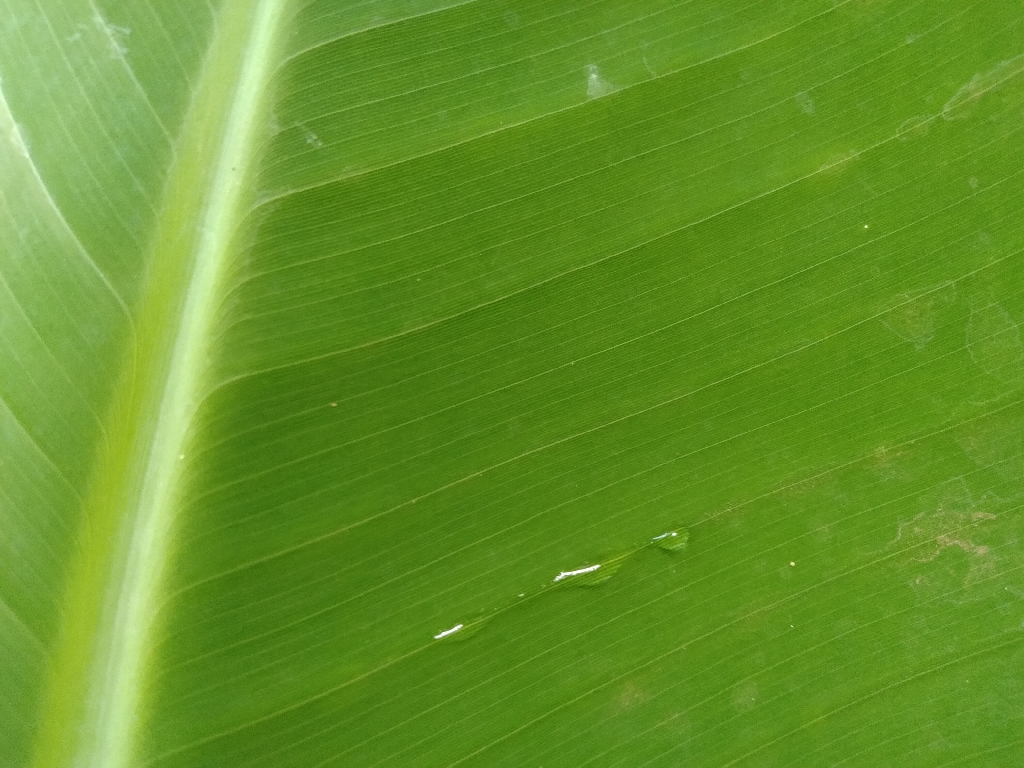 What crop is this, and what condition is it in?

banana, healthy
